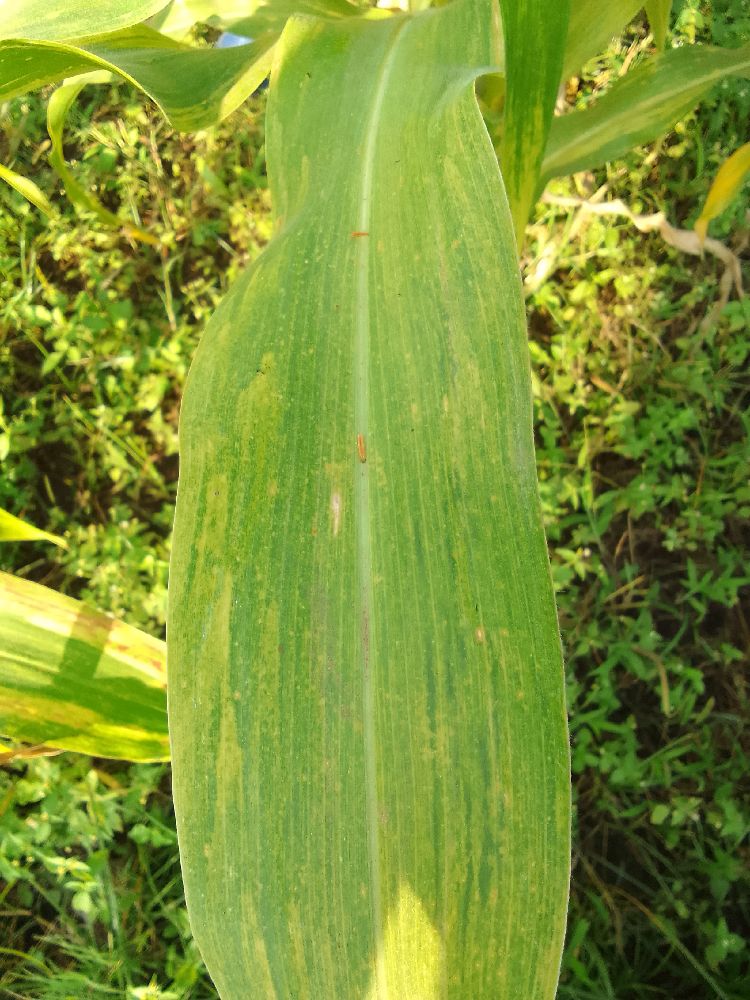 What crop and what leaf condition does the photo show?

maize, maize lethal necrosis
